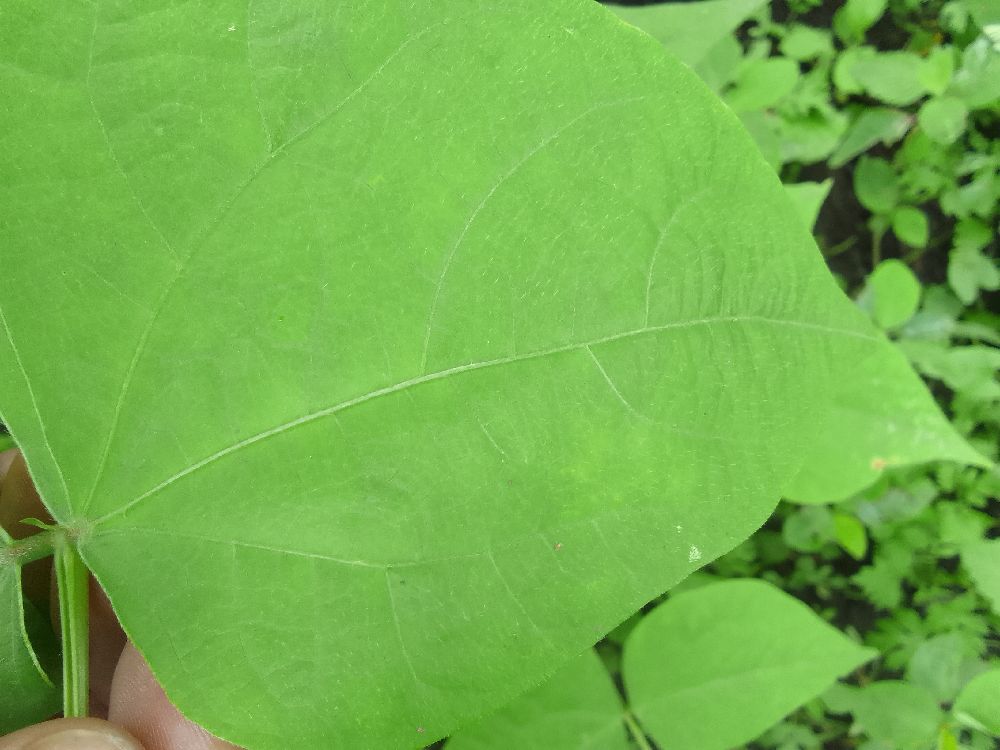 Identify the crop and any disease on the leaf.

common bean, healthy
